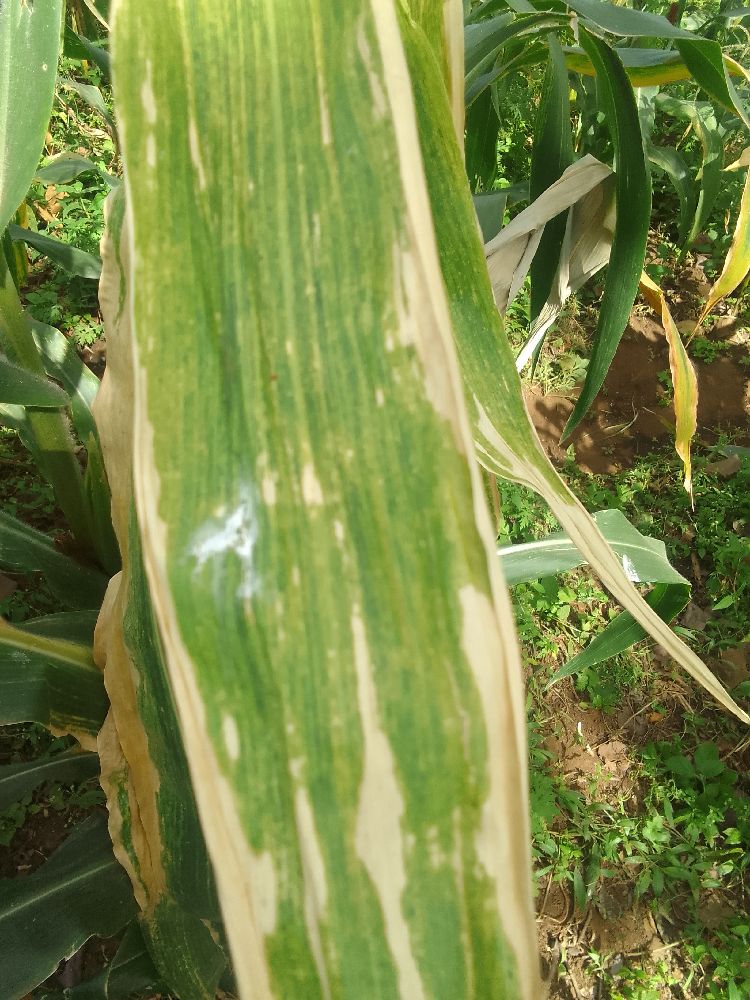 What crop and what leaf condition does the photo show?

maize, maize lethal necrosis
